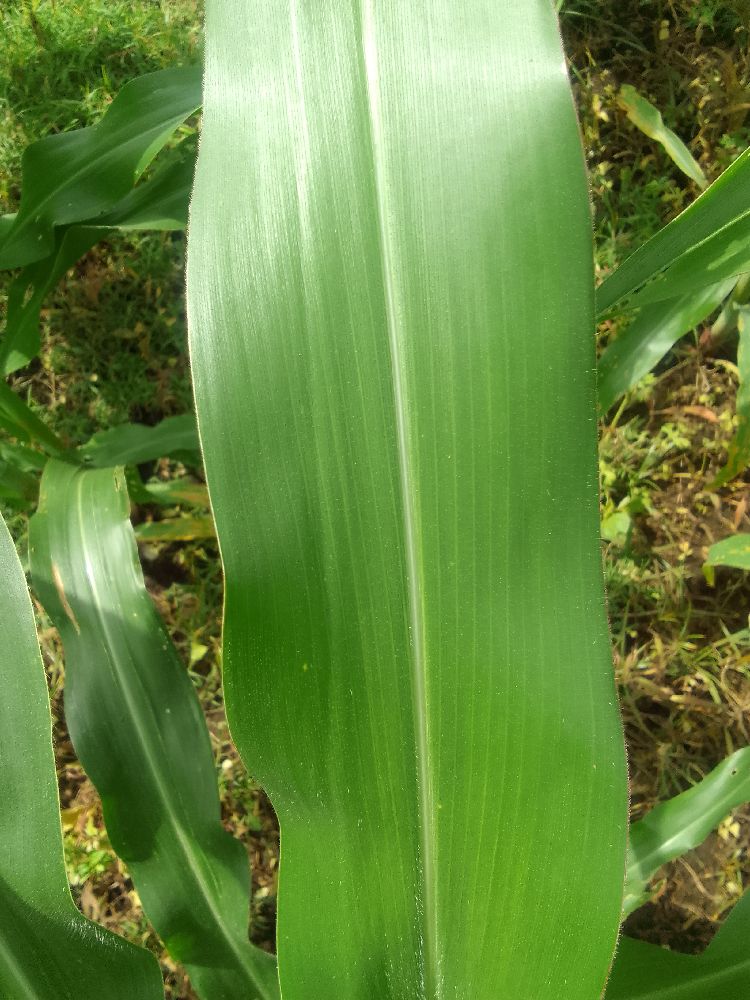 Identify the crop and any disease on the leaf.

maize, healthy
